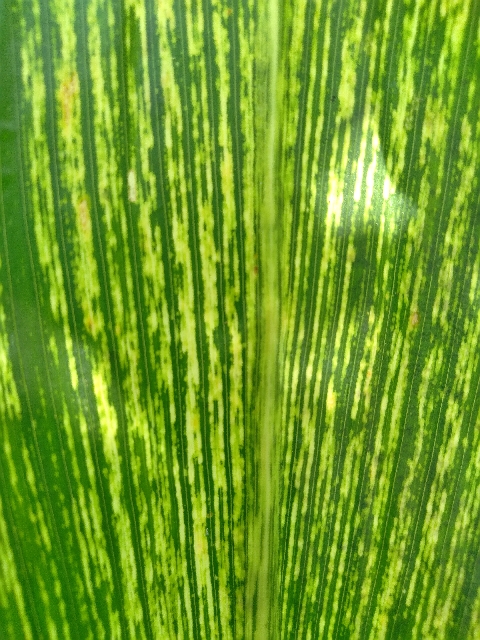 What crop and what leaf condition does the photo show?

maize, maize streak virus
